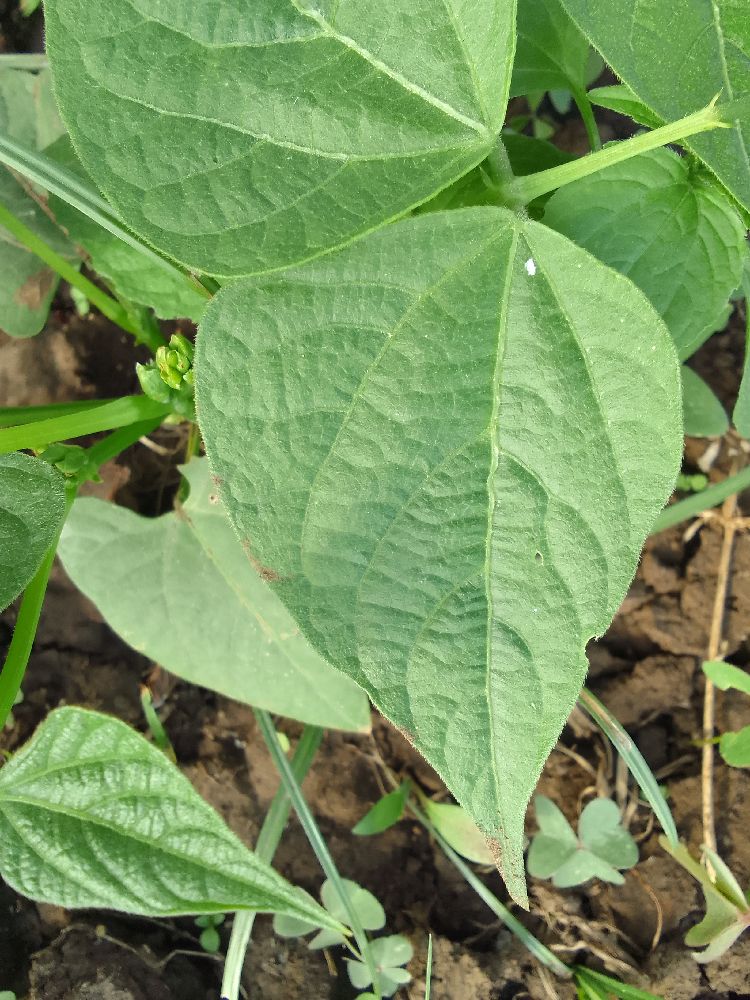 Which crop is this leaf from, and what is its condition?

common bean, healthy
